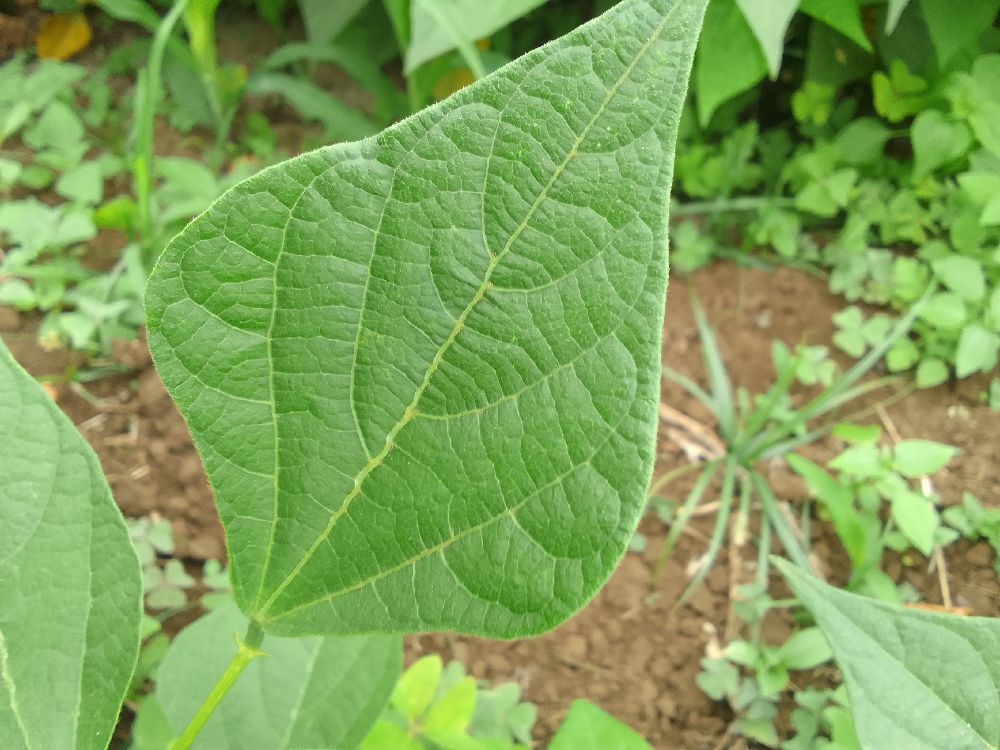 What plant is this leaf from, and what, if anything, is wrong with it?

common bean, healthy
